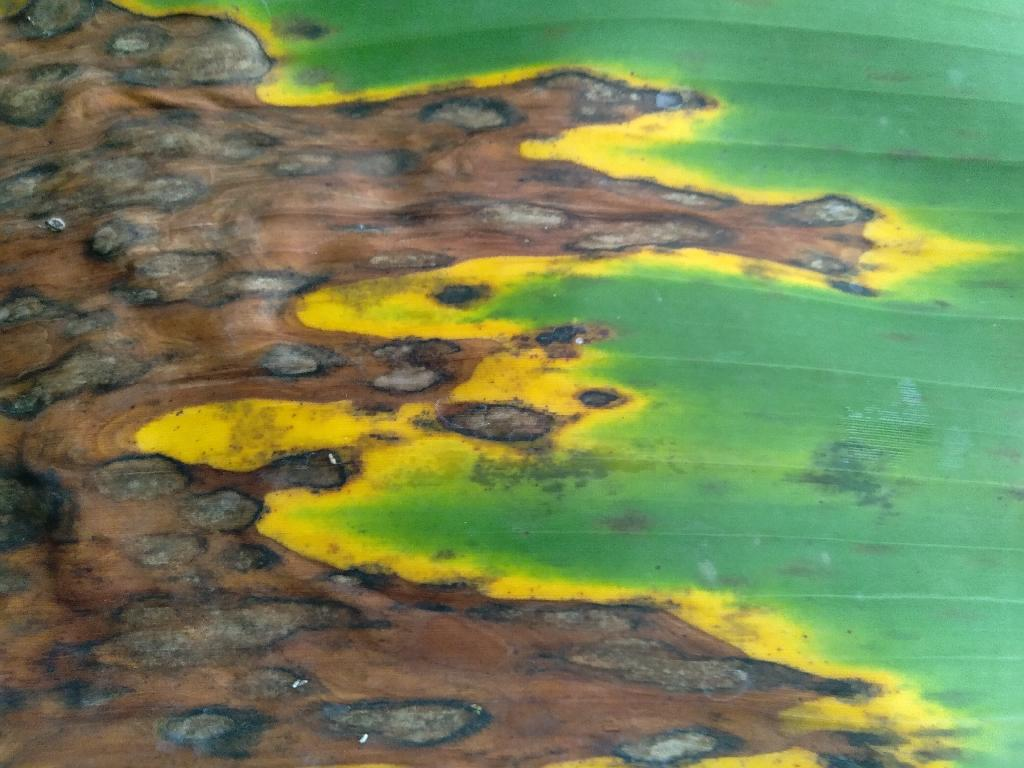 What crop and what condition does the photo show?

banana, black sigatoka
